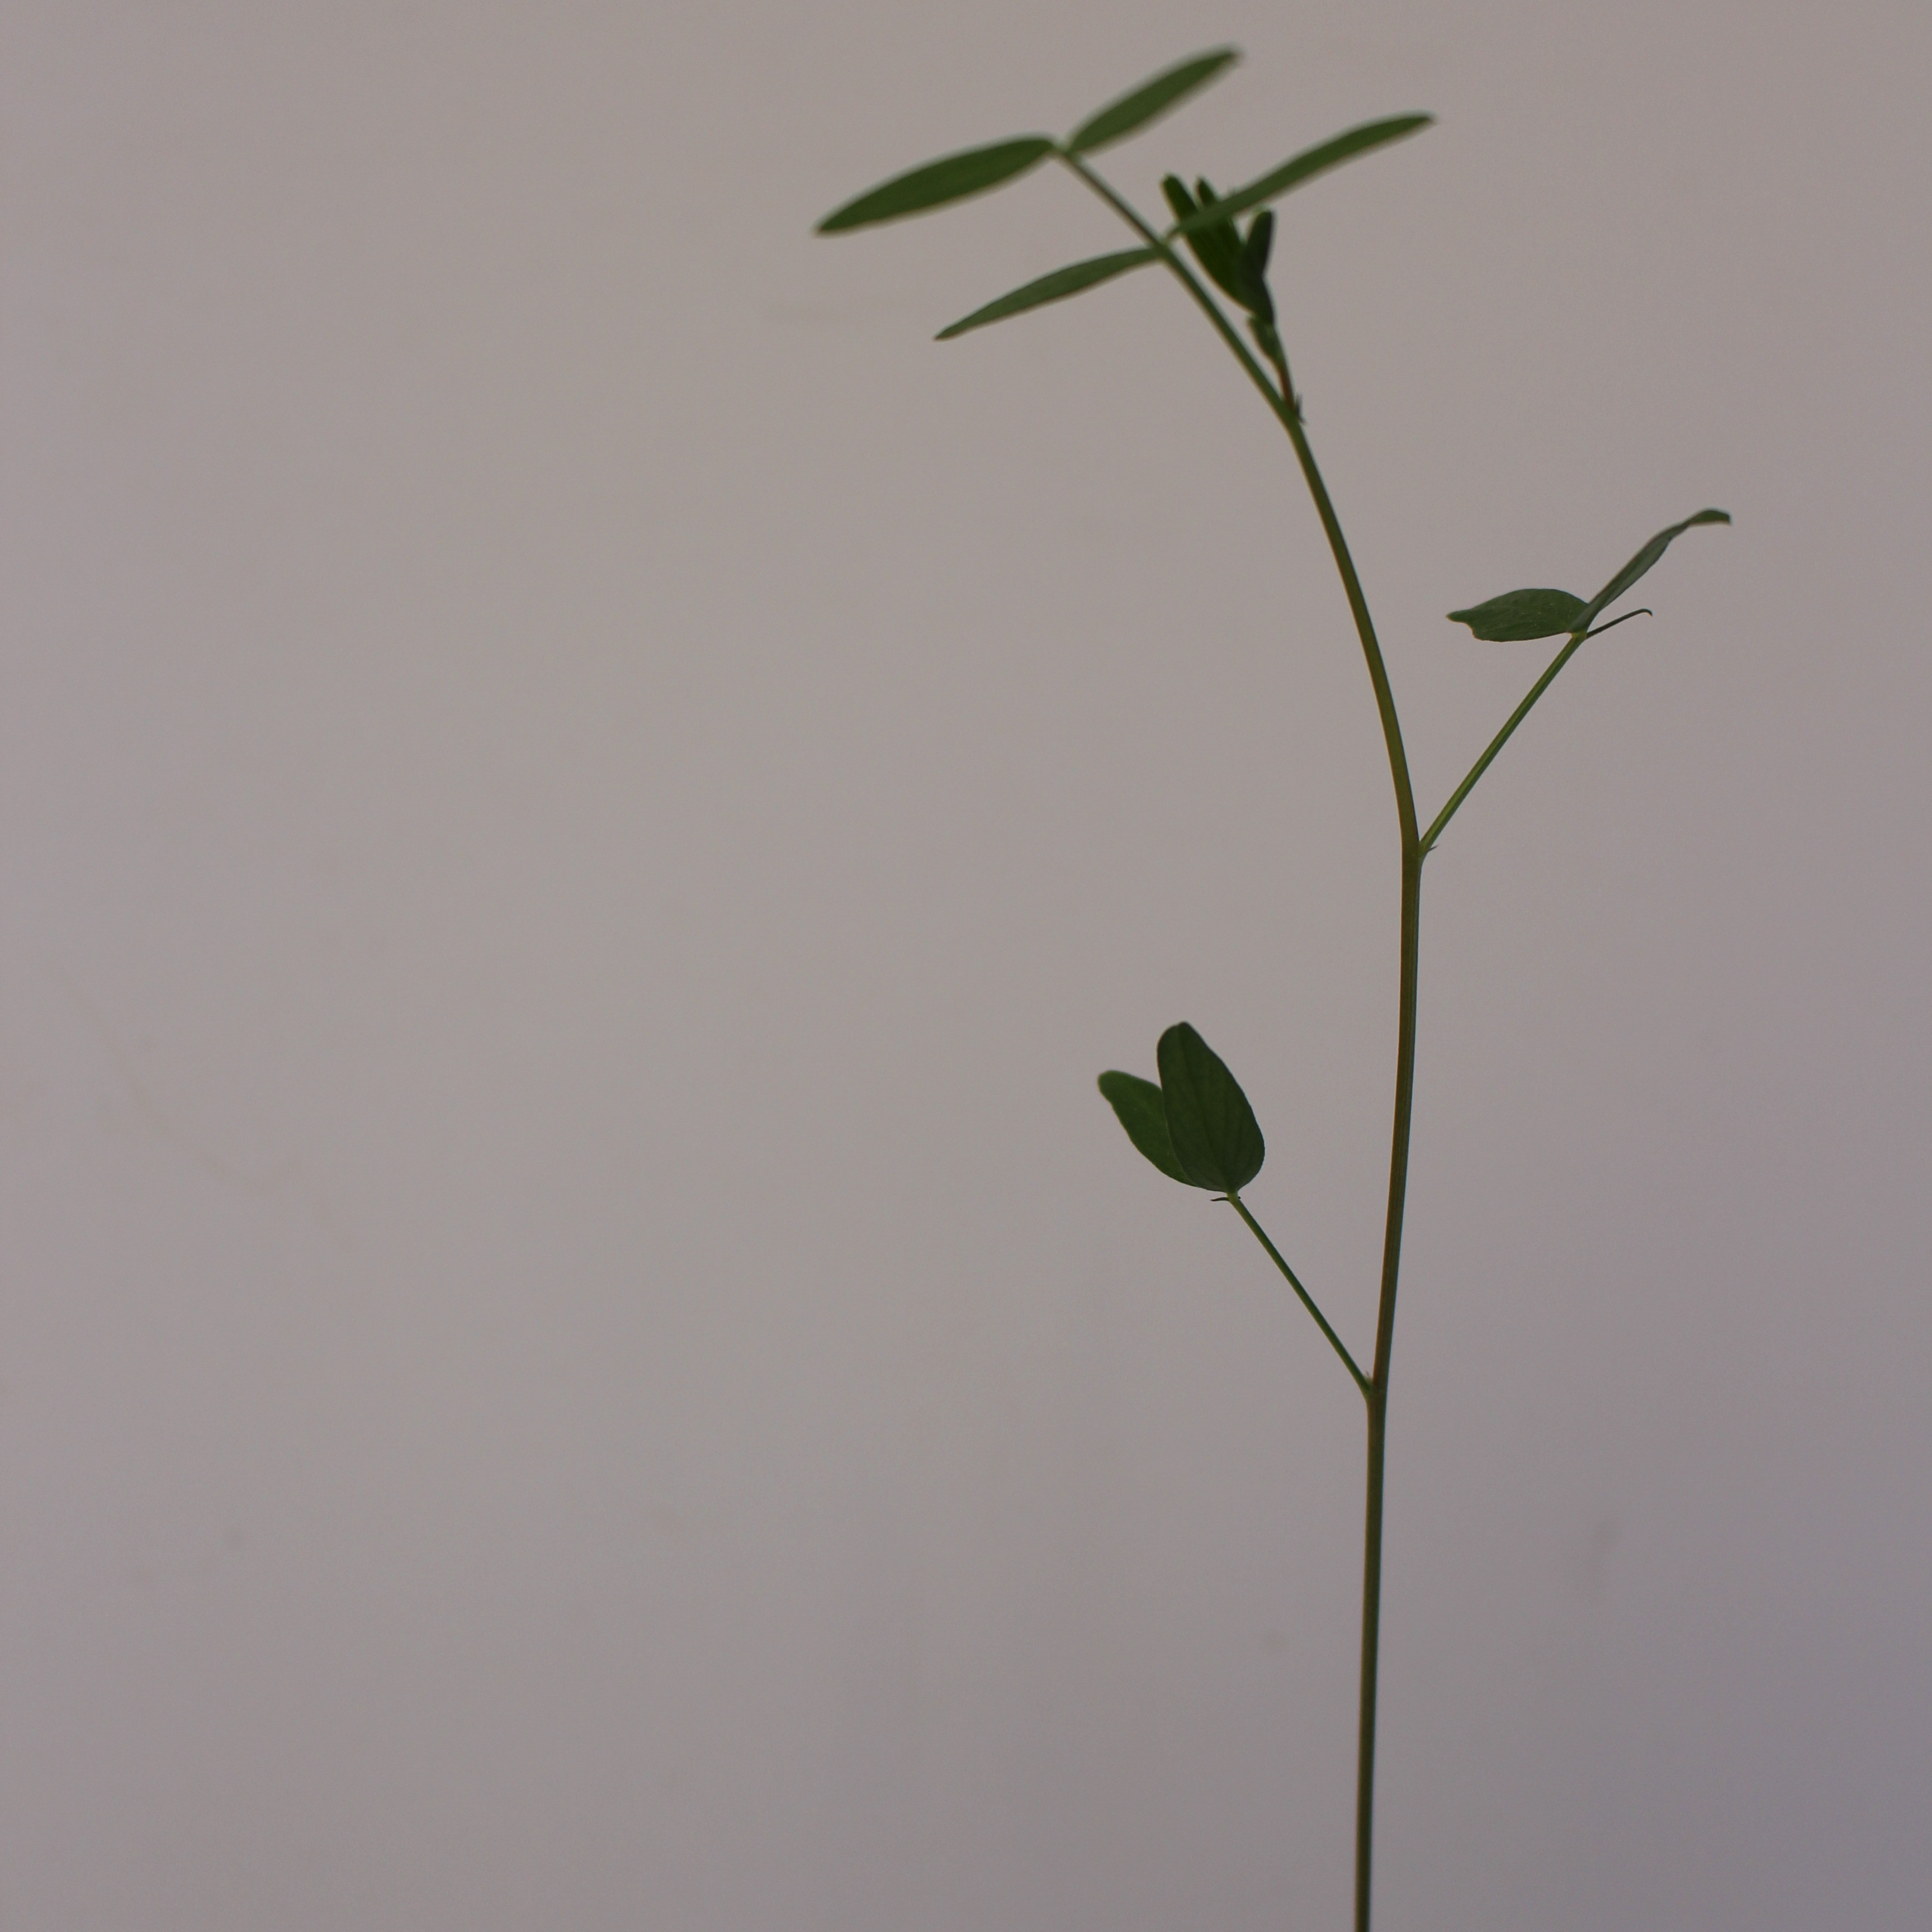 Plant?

Vicia sativa
